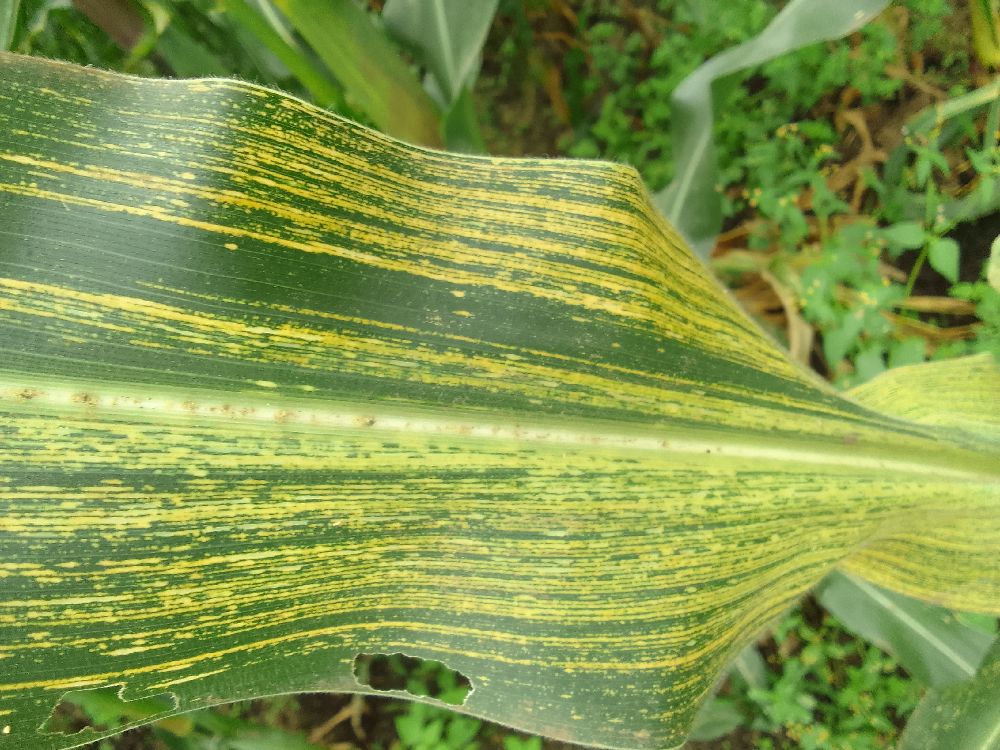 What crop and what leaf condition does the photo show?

maize, maize streak virus
